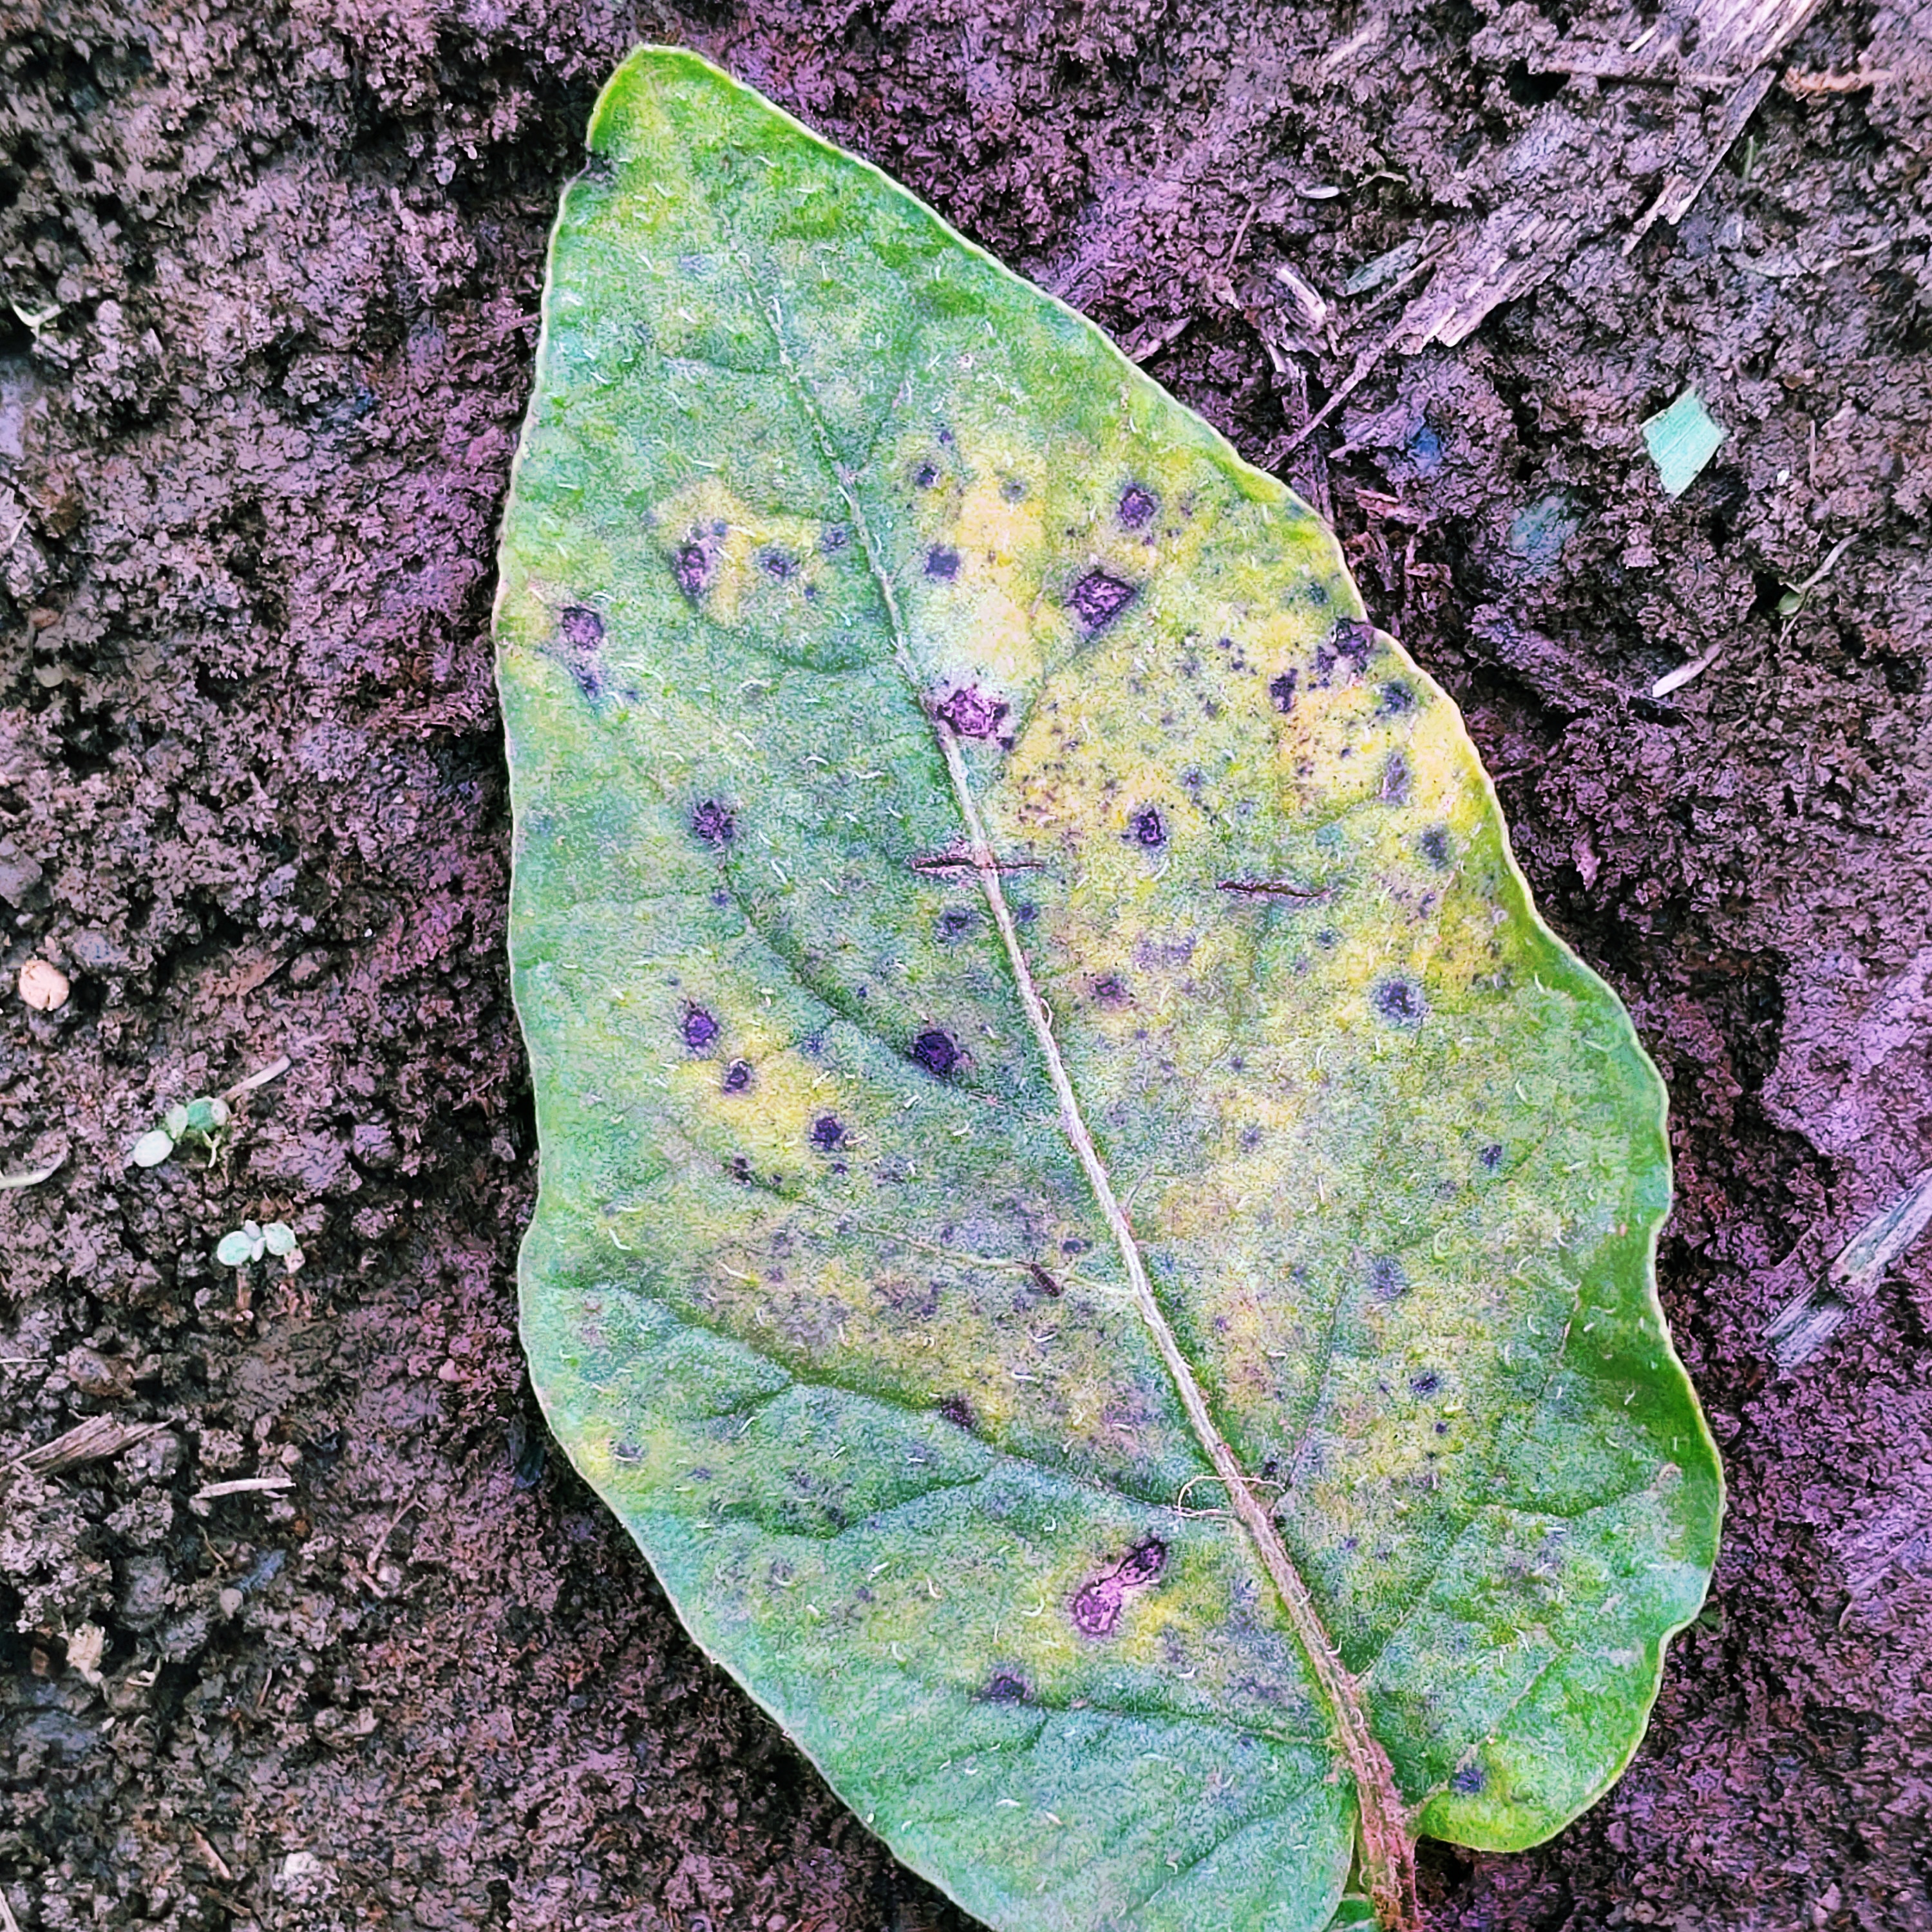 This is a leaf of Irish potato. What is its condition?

late blight
